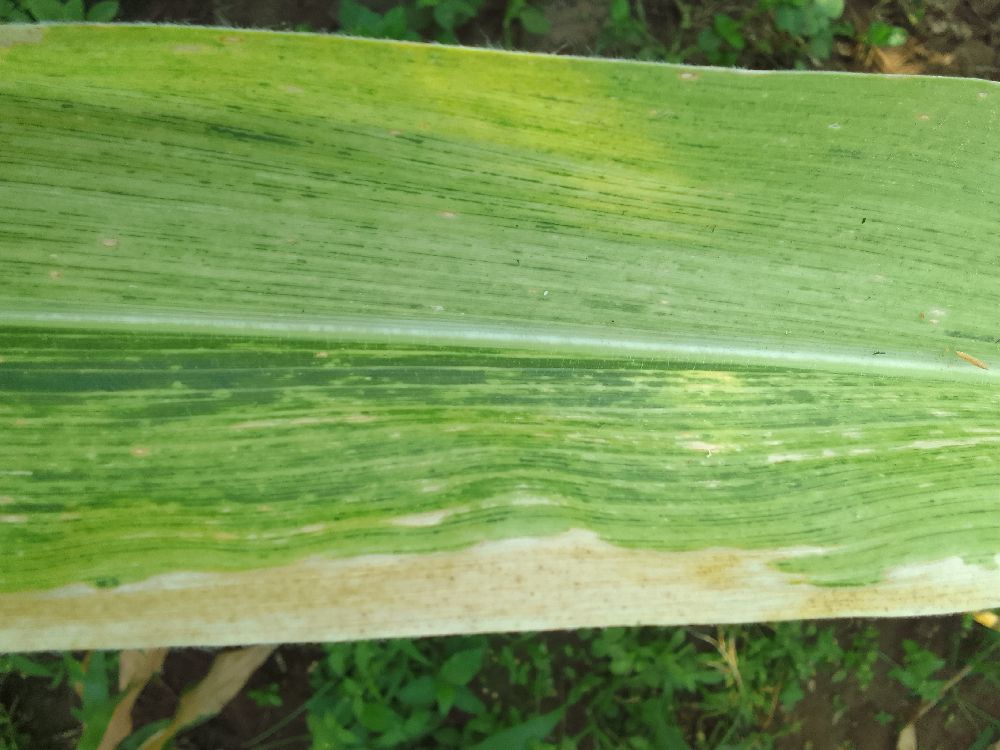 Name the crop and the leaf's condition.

maize, maize lethal necrosis
